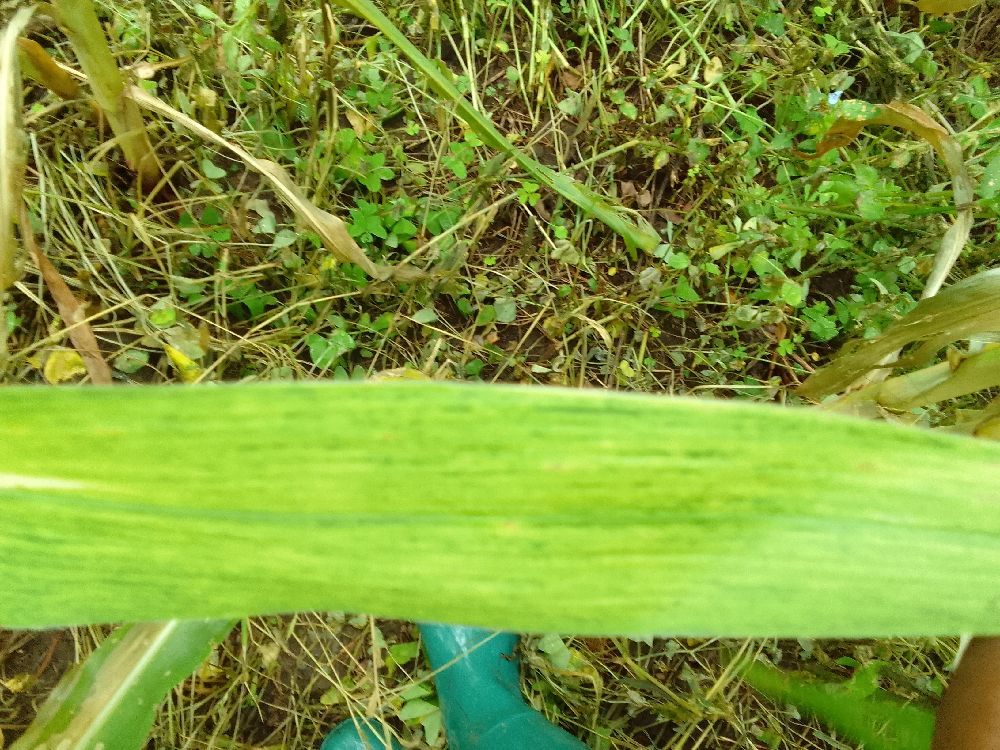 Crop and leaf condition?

maize, maize lethal necrosis
